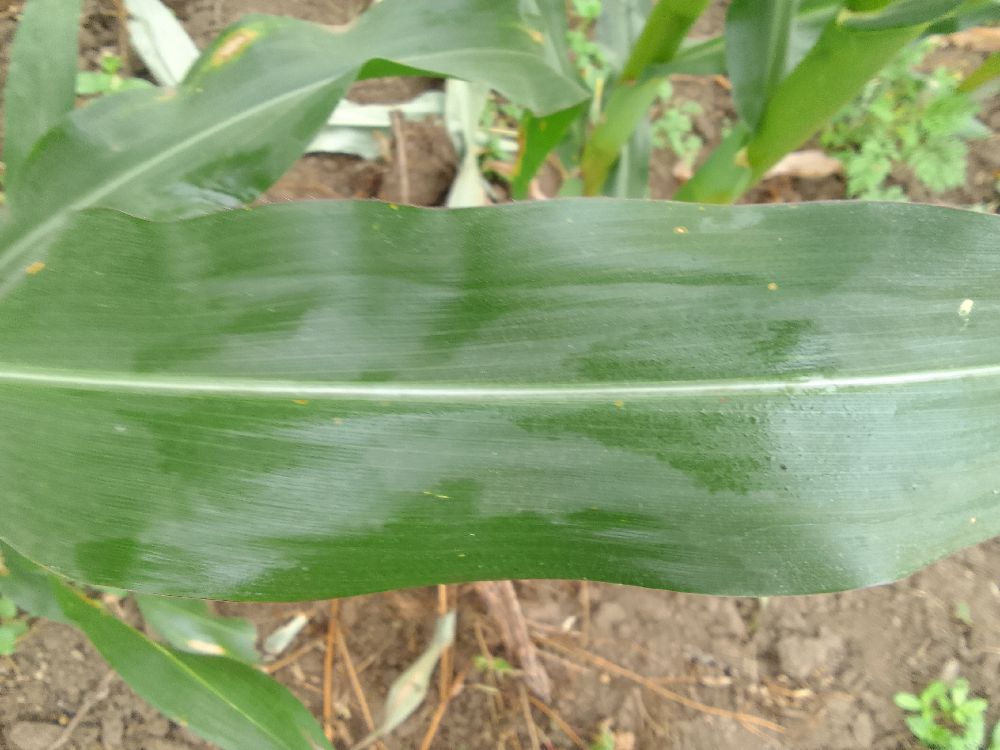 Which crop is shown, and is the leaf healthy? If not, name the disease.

maize, healthy
